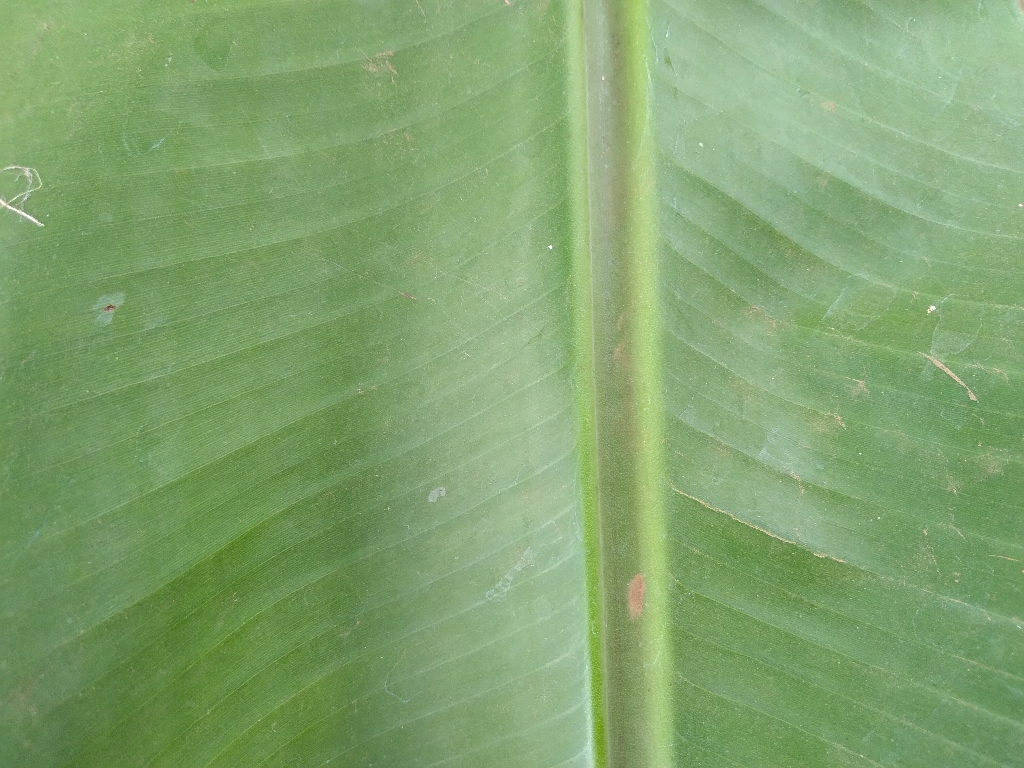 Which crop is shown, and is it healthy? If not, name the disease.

banana, healthy
